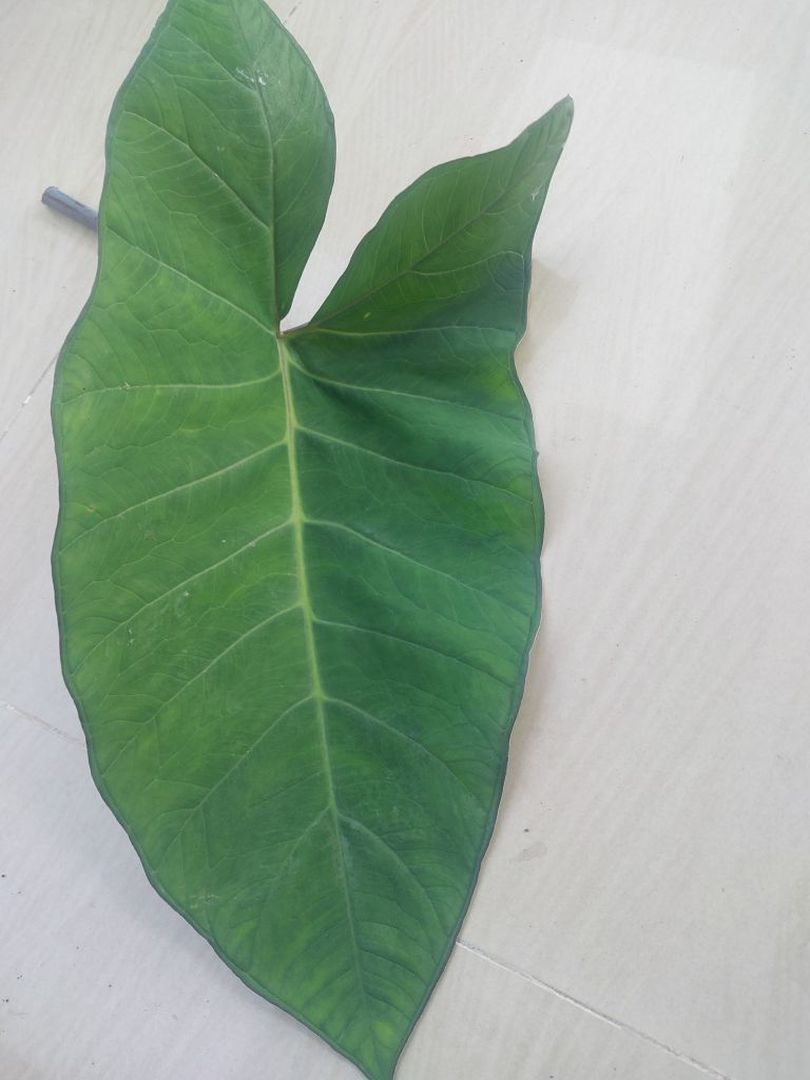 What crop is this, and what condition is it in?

taro, healthy
